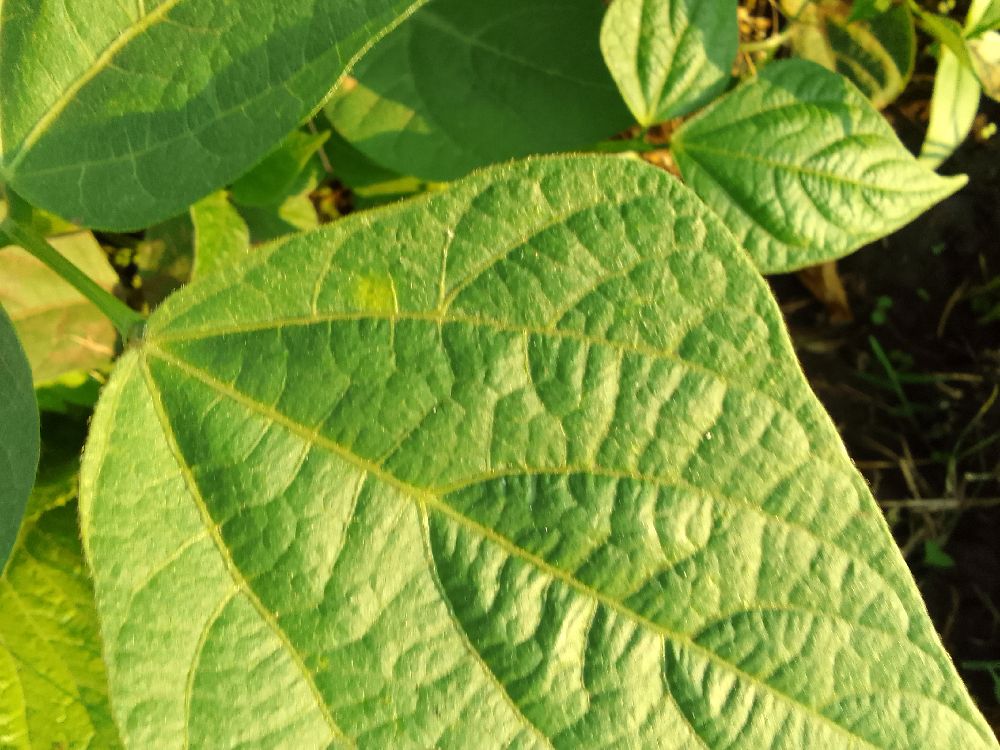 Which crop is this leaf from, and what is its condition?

common bean, healthy
